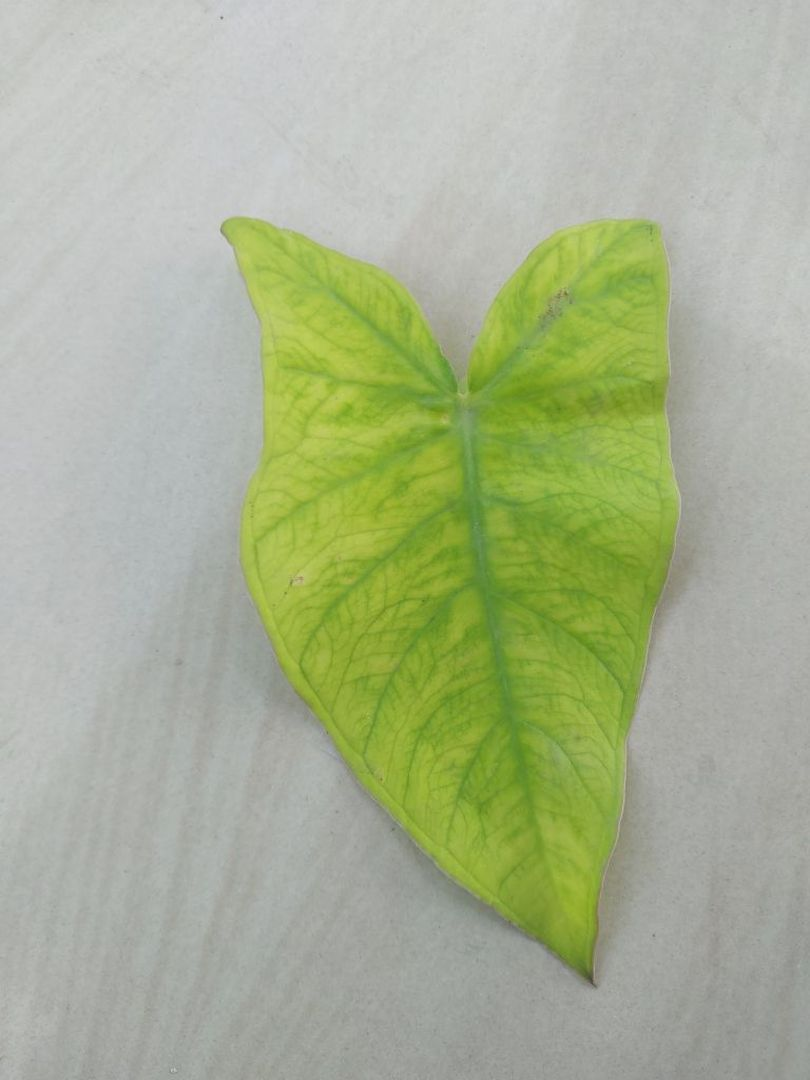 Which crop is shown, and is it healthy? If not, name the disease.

taro, mosaic
